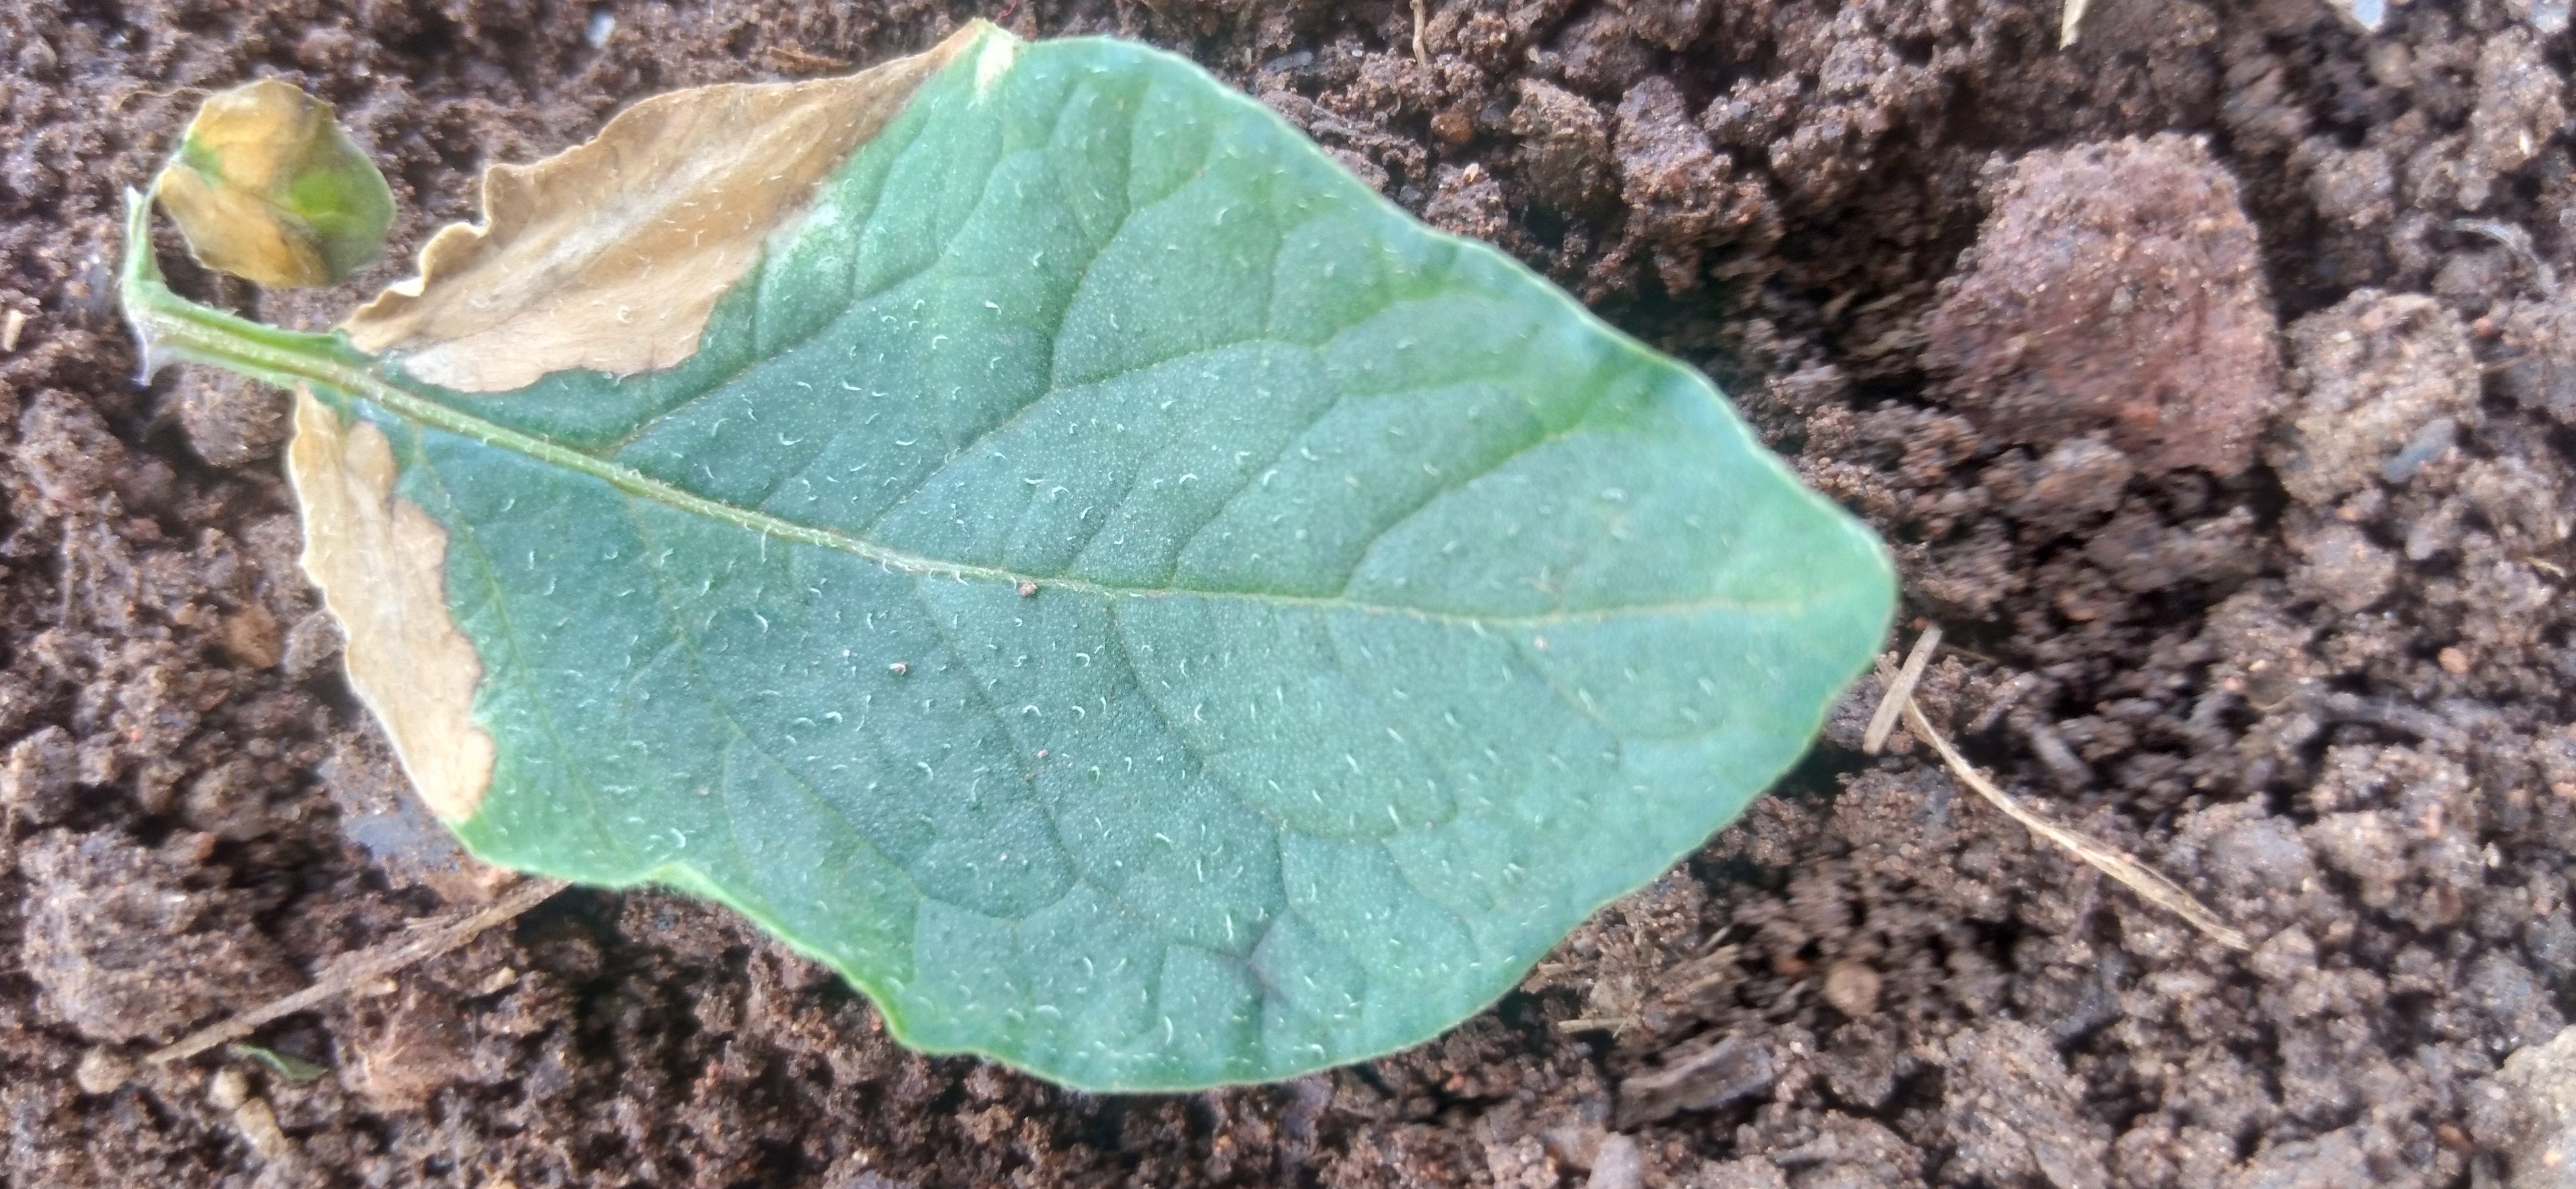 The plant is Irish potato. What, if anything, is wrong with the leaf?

early blight
